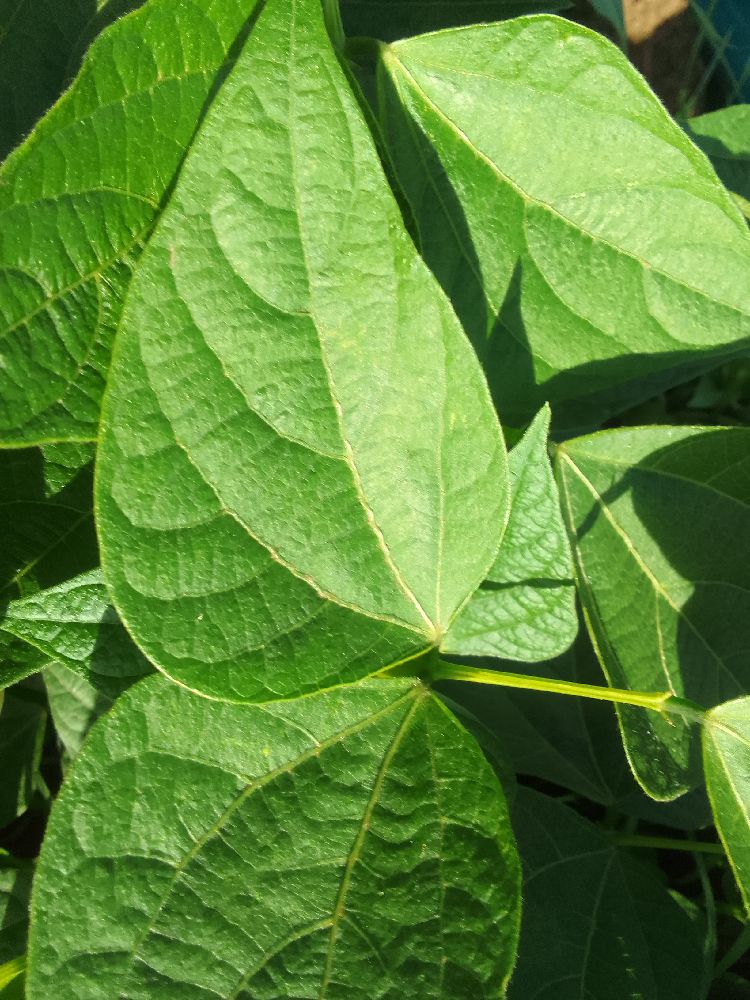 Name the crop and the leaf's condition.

common bean, healthy
